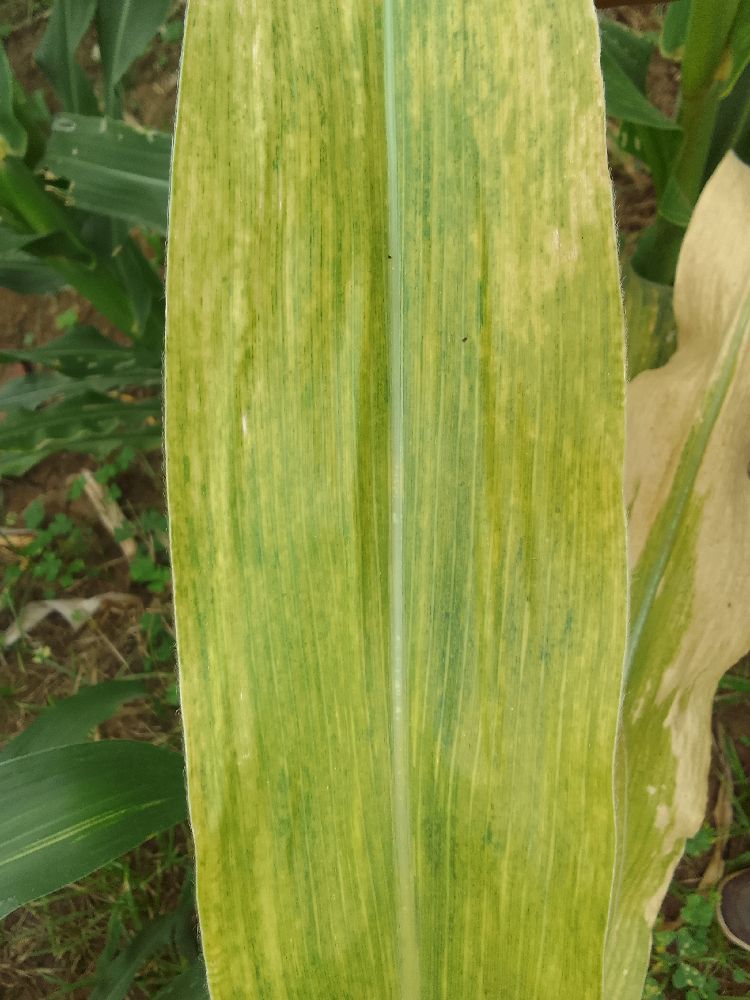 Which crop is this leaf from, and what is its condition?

maize, maize lethal necrosis
